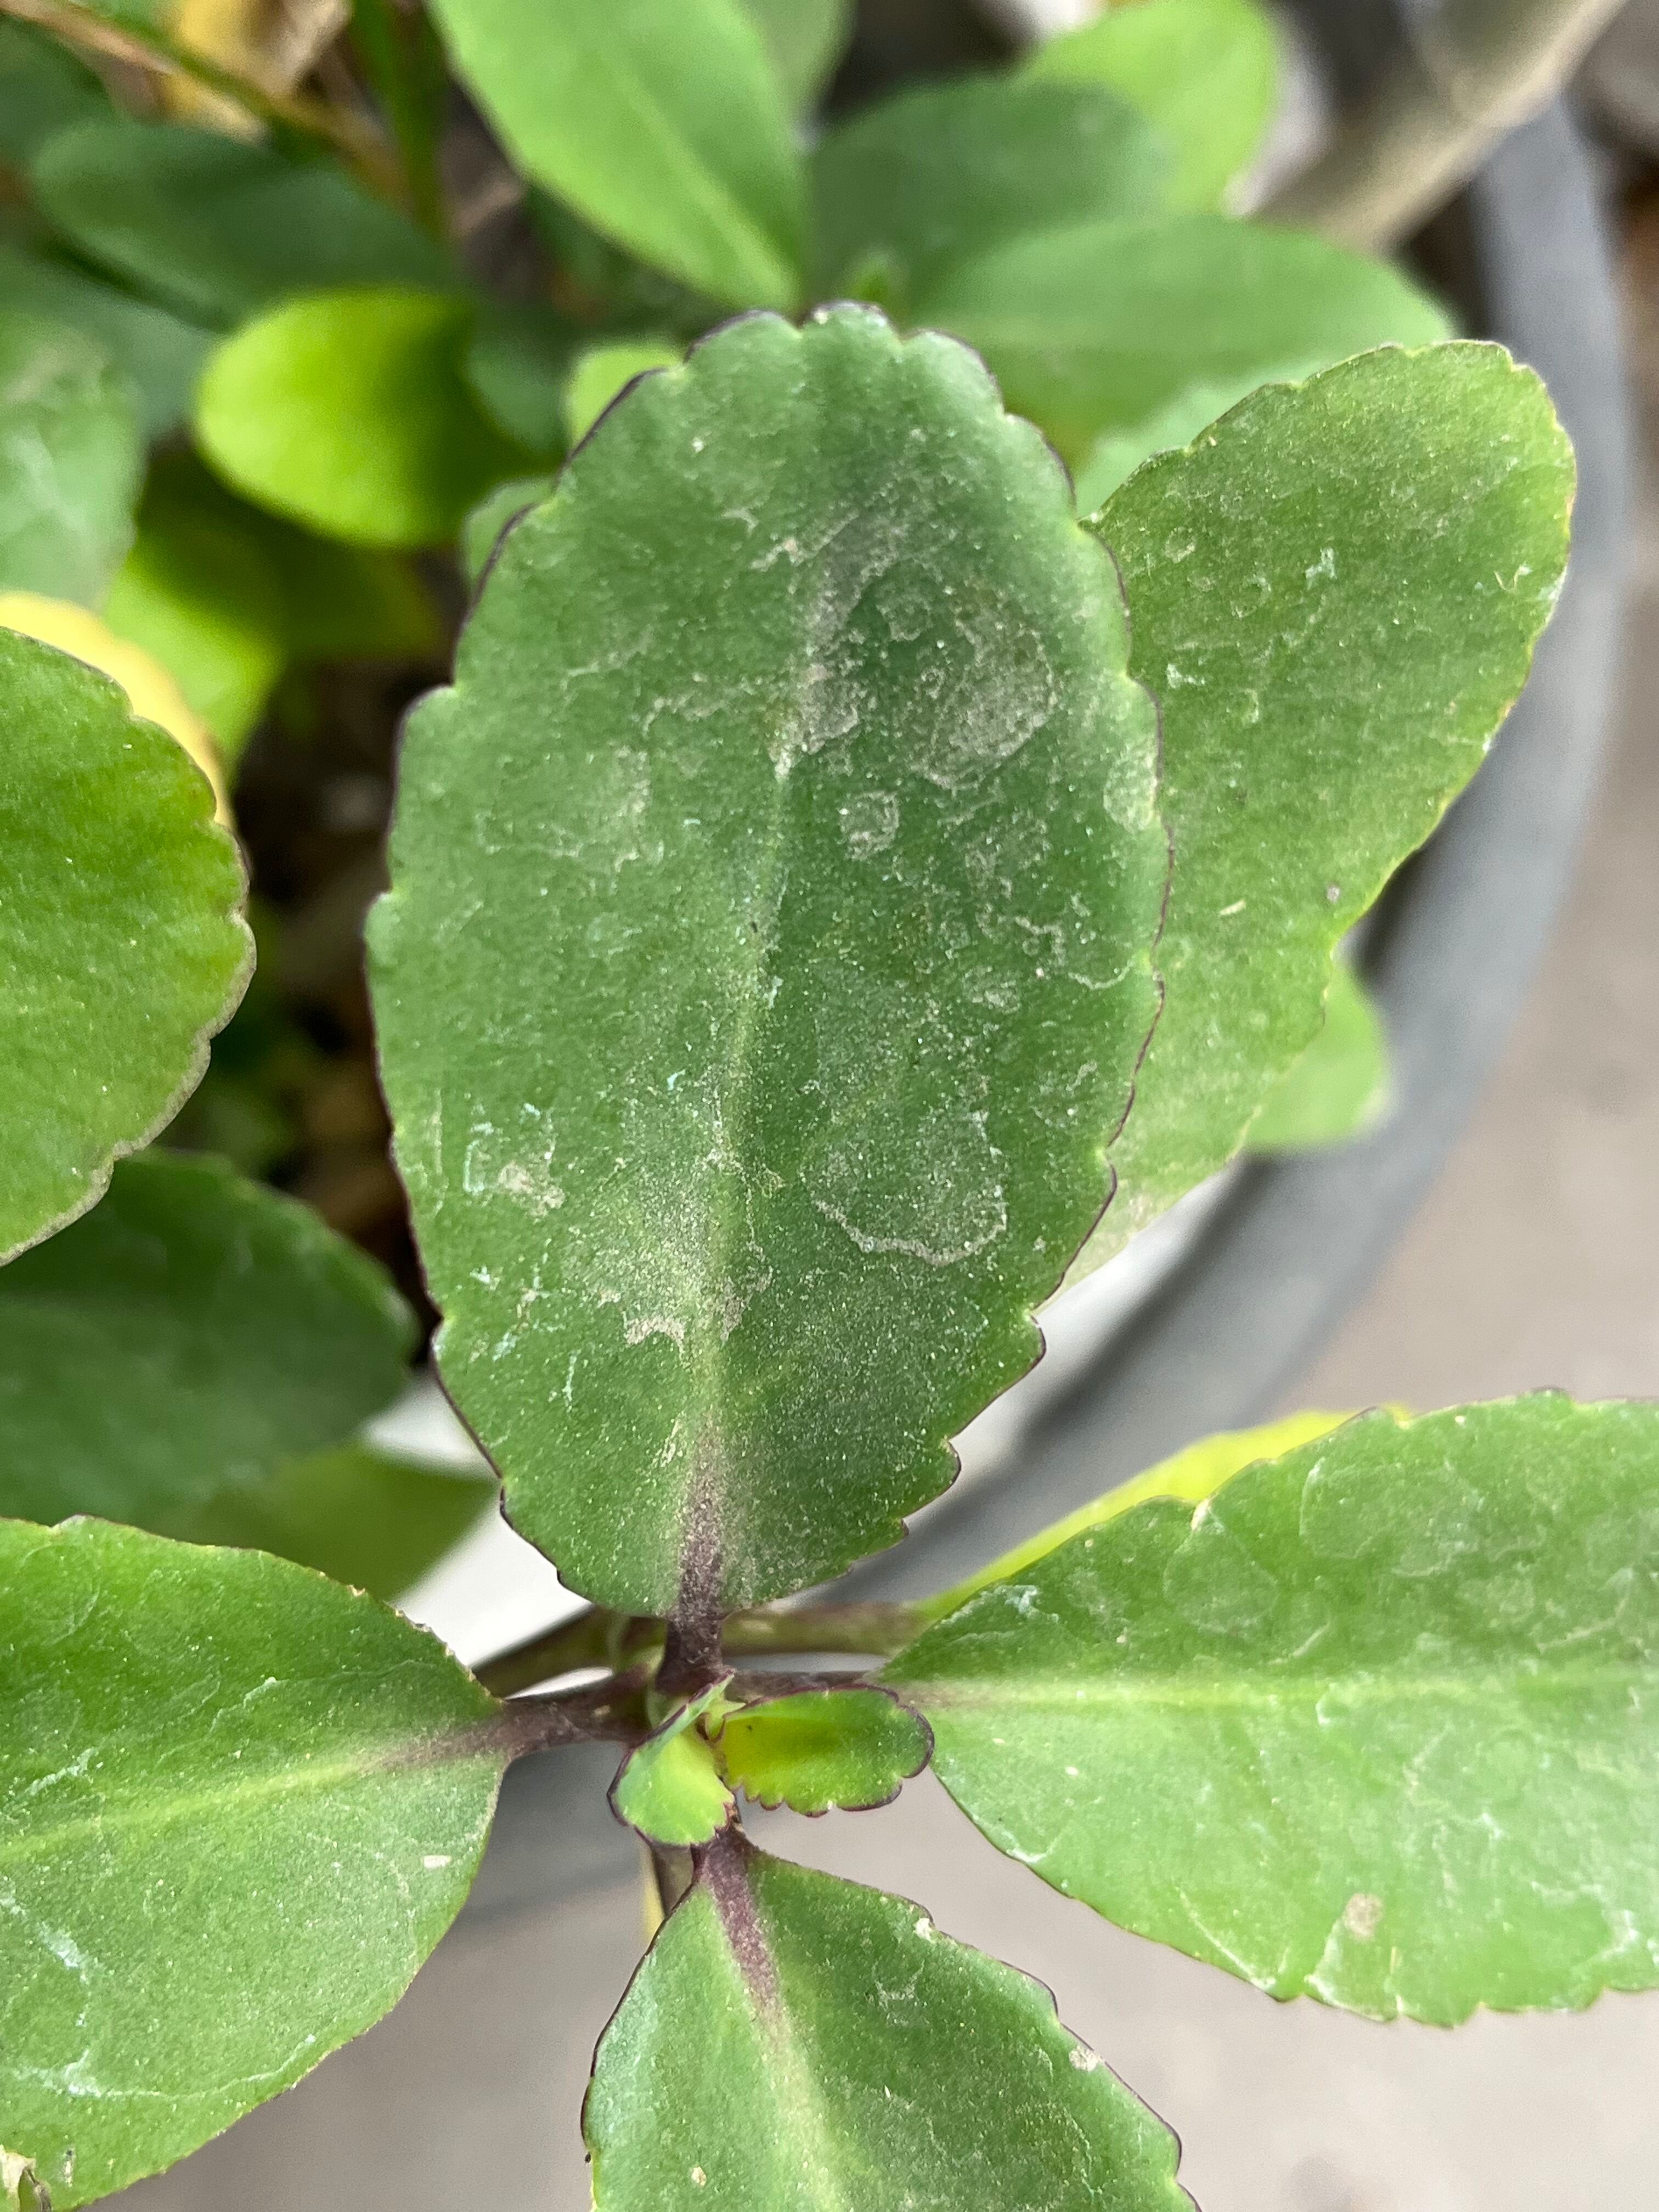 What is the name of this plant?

pathorkuci
